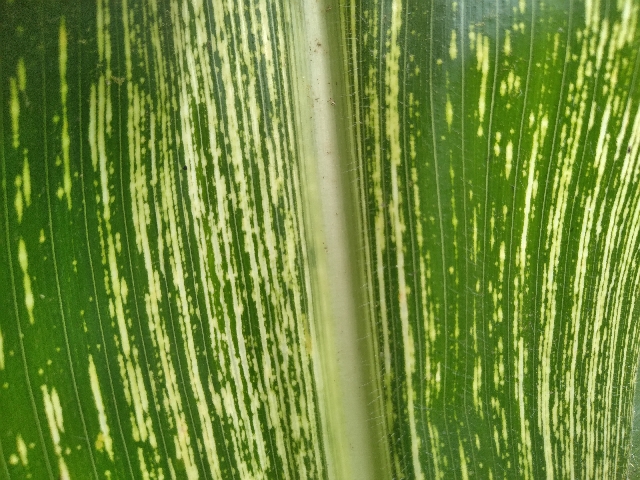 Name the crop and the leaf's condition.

maize, maize streak virus
